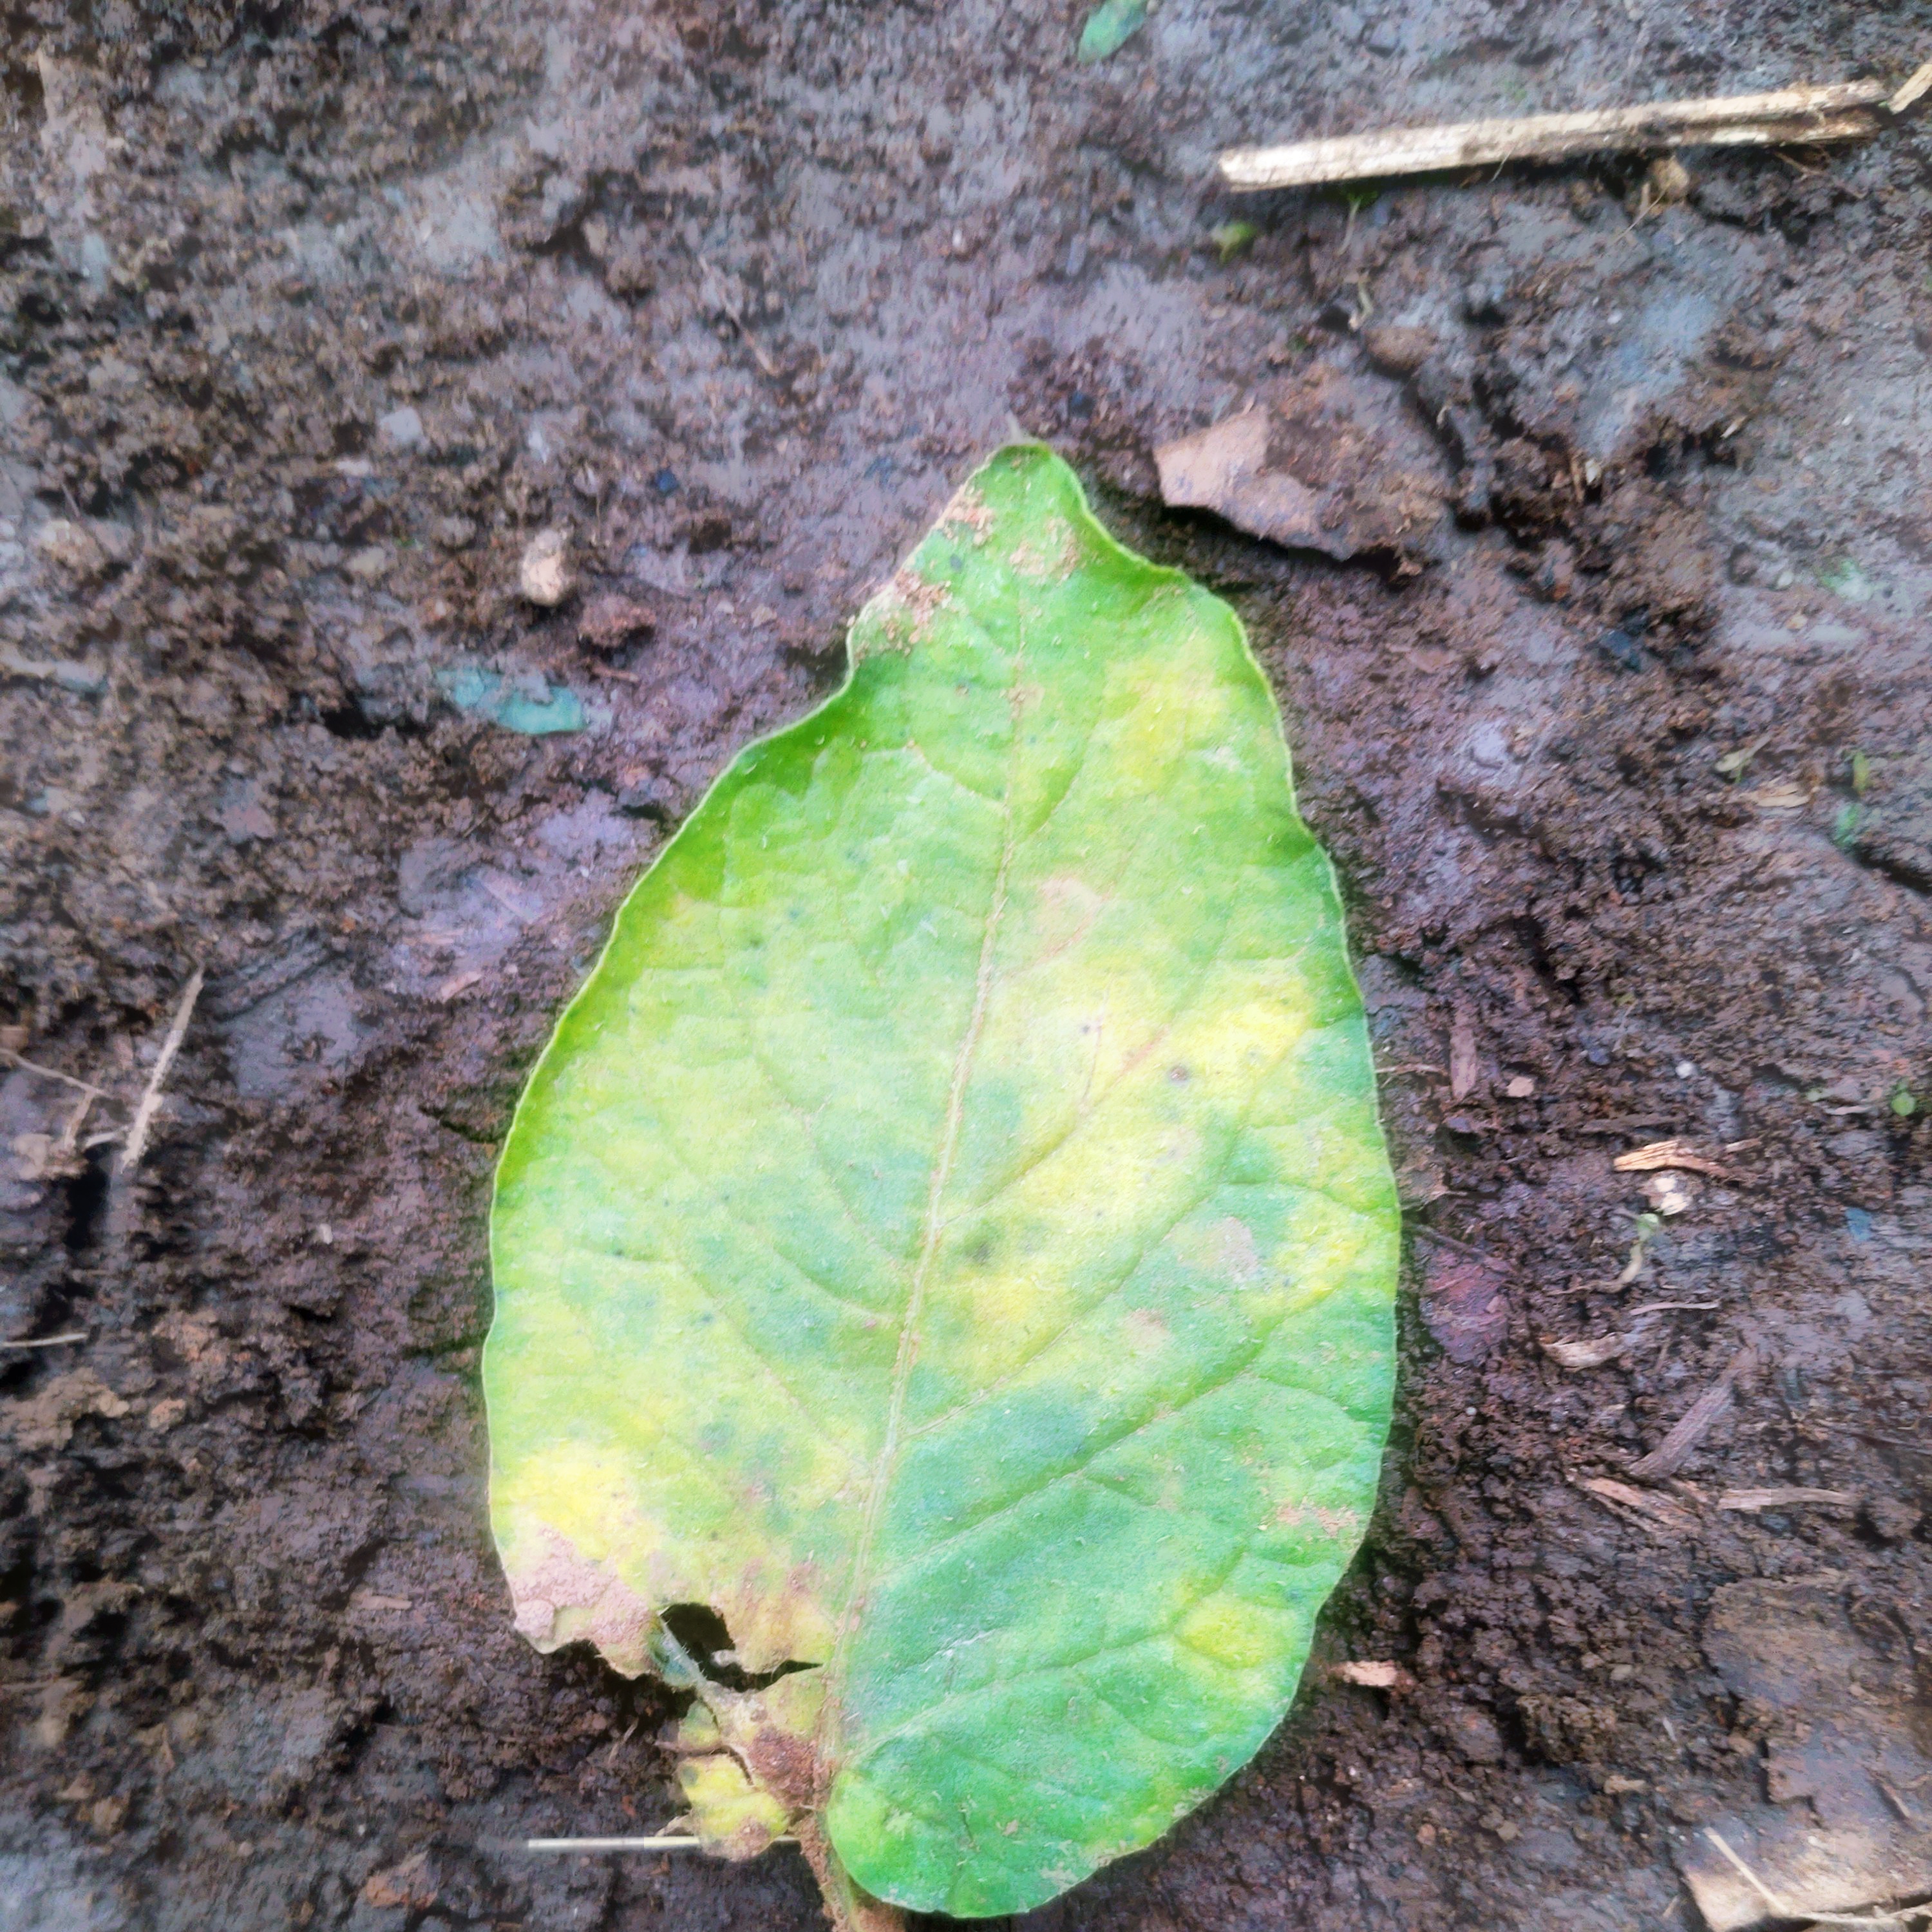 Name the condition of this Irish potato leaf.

late blight
